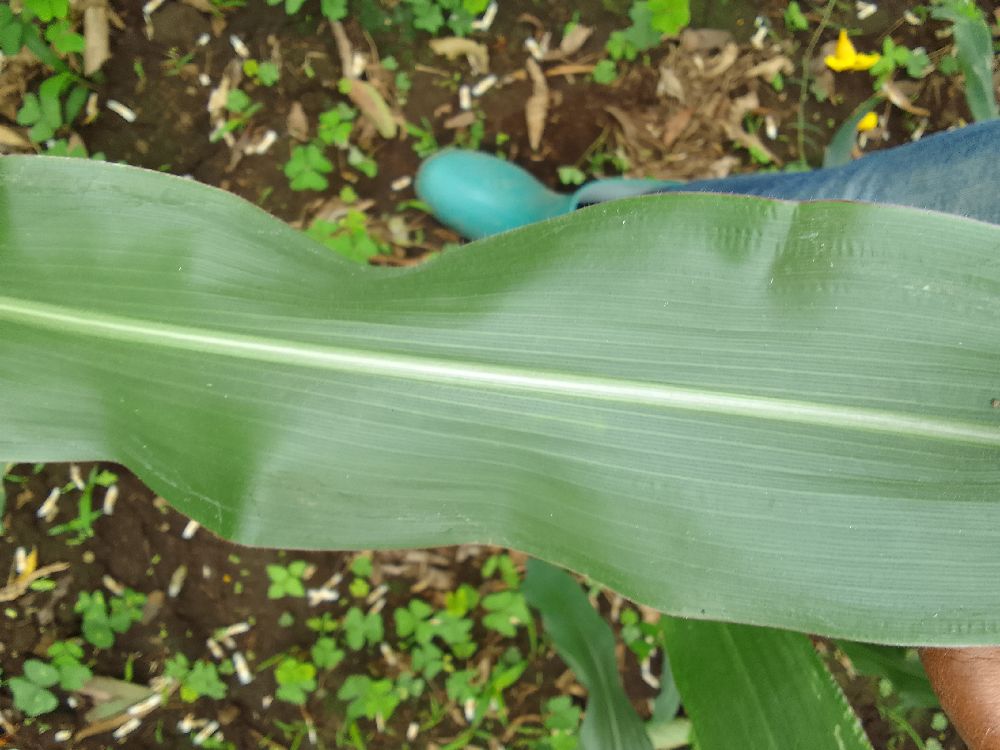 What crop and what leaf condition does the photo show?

maize, healthy
